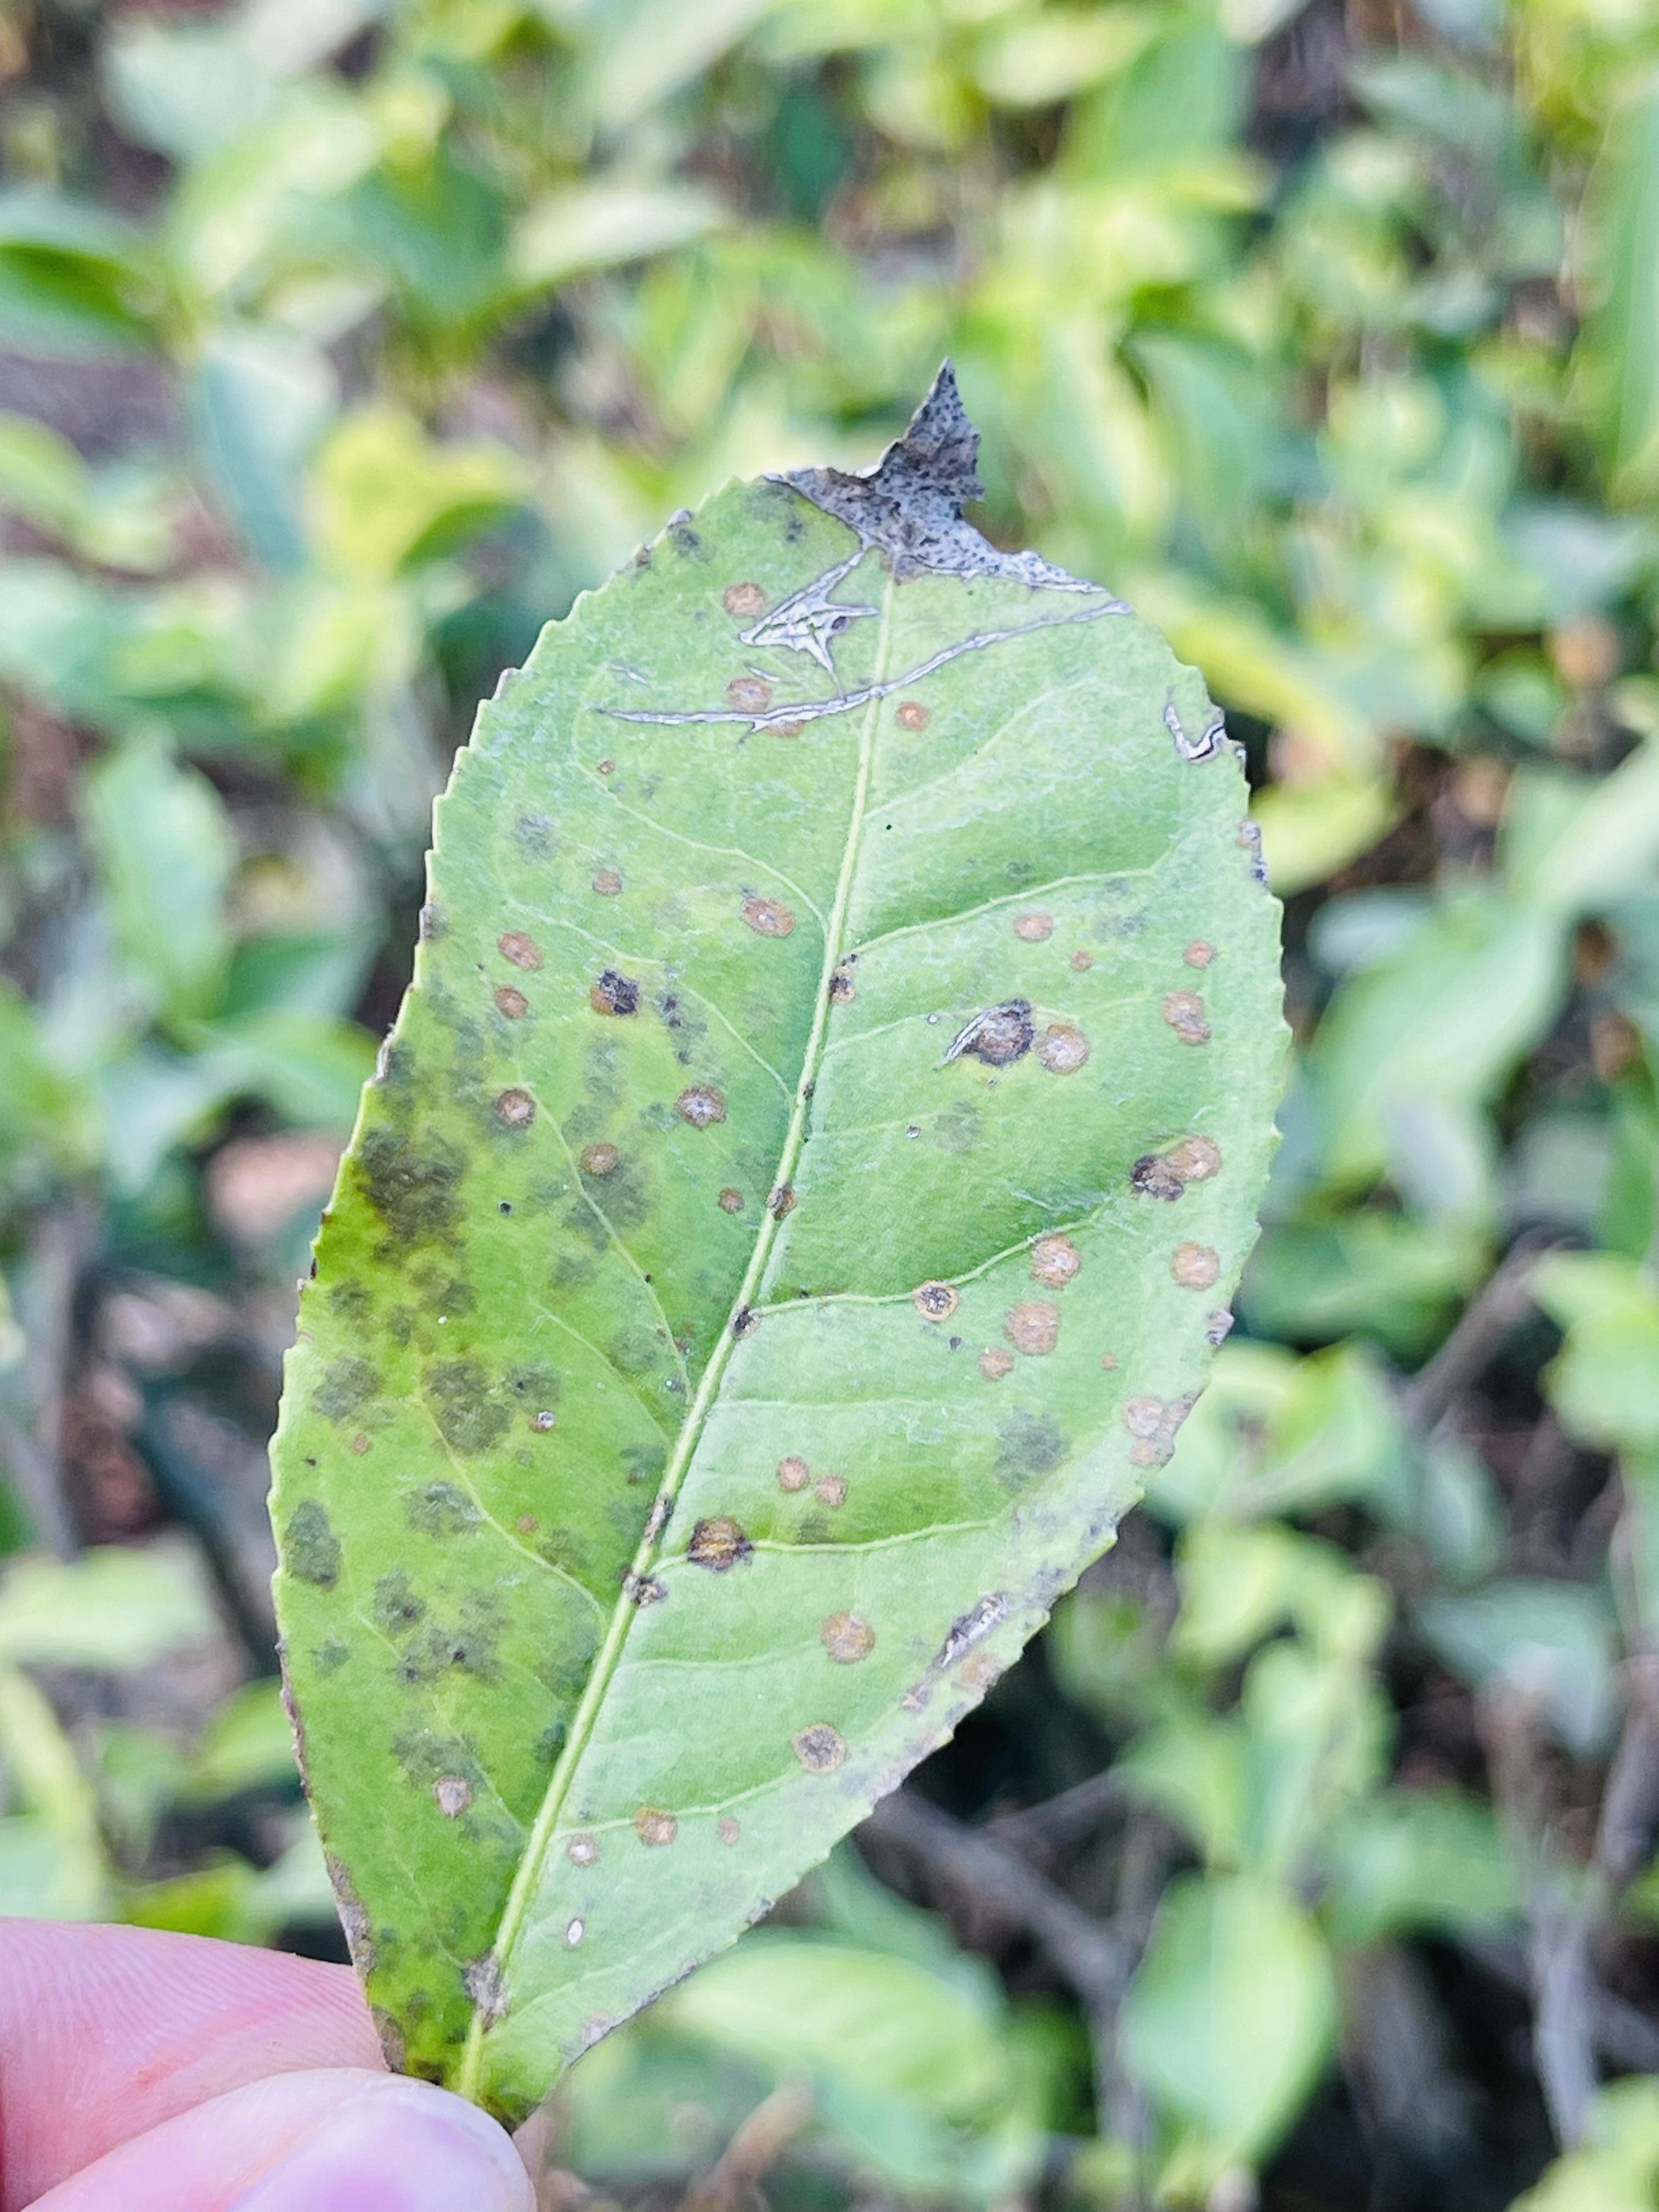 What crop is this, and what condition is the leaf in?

tea, red rust
